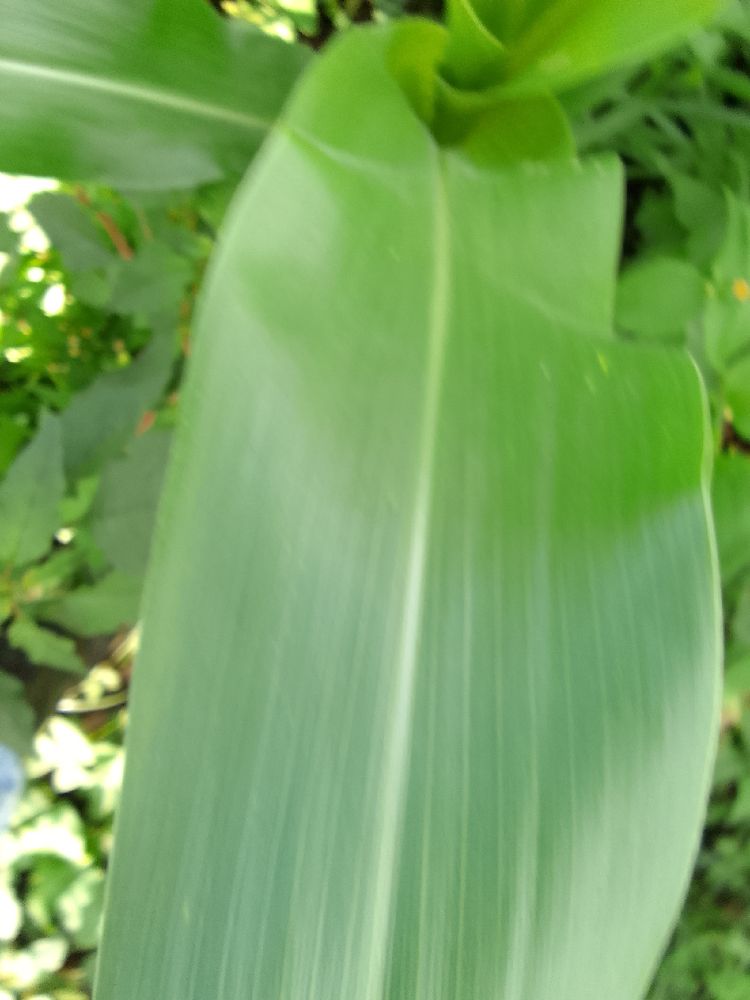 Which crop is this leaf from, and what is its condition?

maize, healthy
